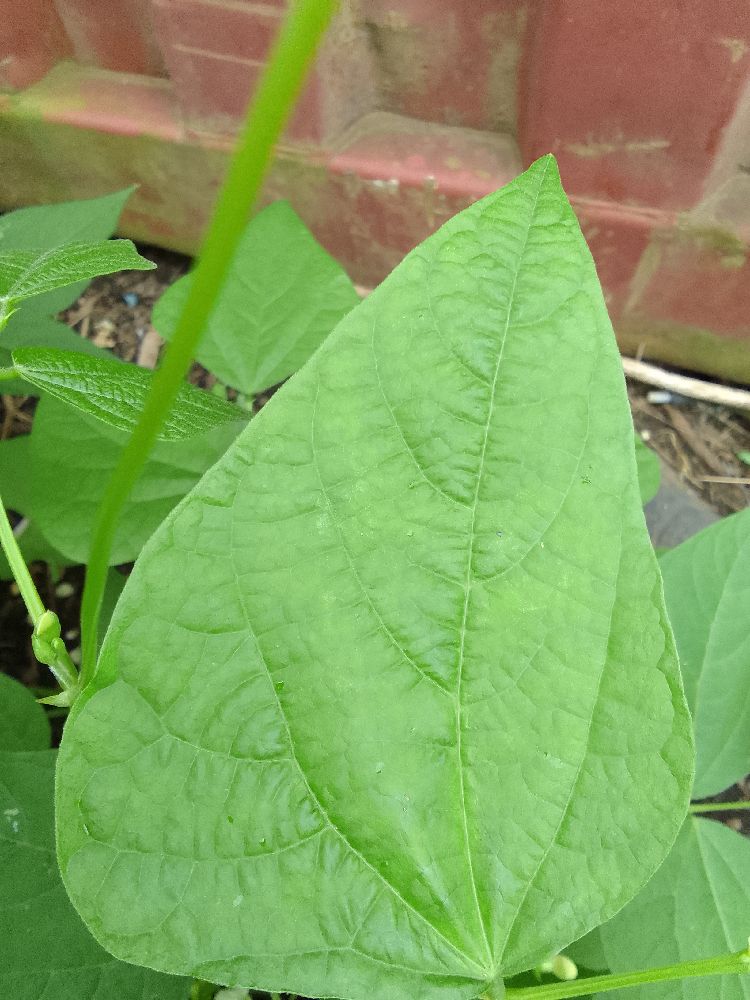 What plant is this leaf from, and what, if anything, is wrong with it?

common bean, healthy
